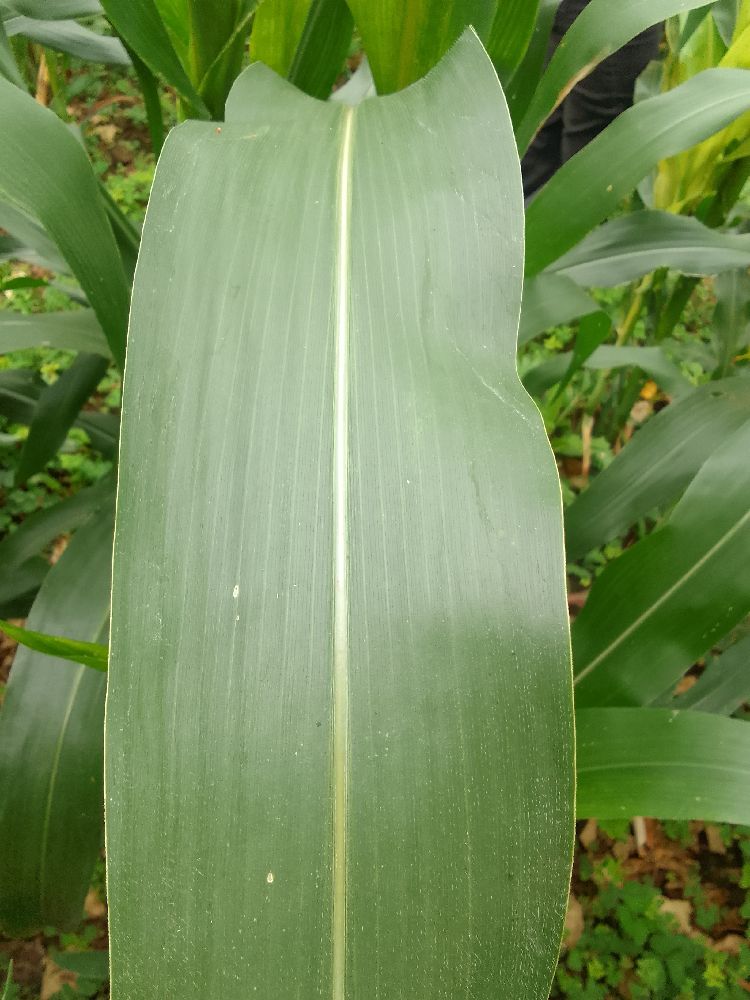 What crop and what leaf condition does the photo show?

maize, healthy
